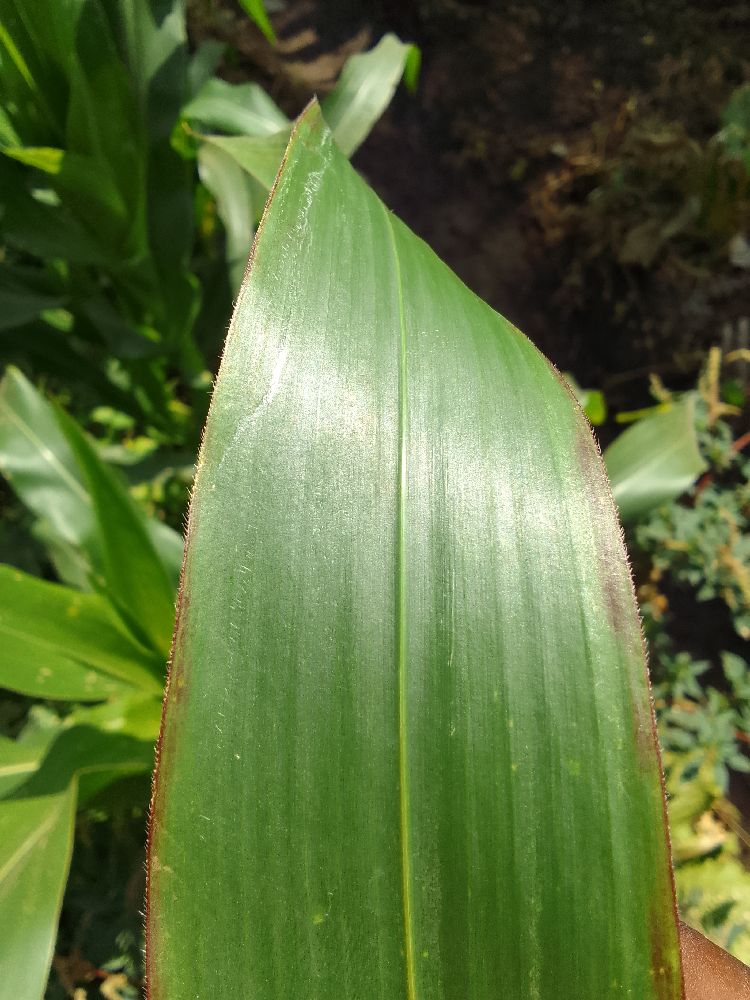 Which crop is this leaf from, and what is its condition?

maize, healthy
